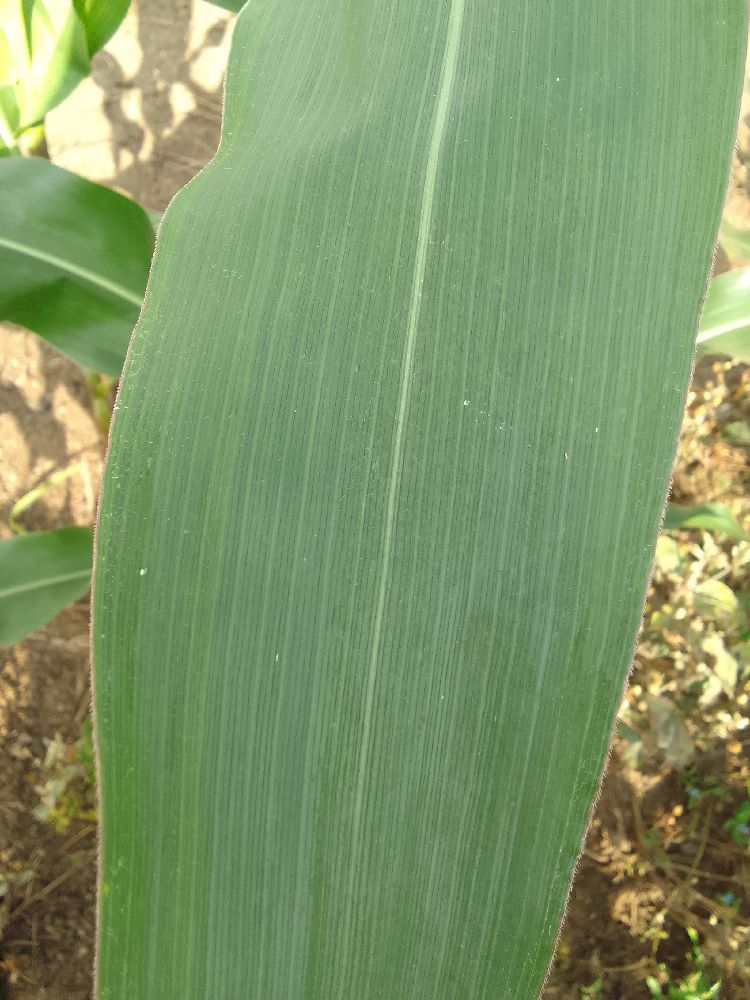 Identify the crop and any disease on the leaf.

maize, healthy
